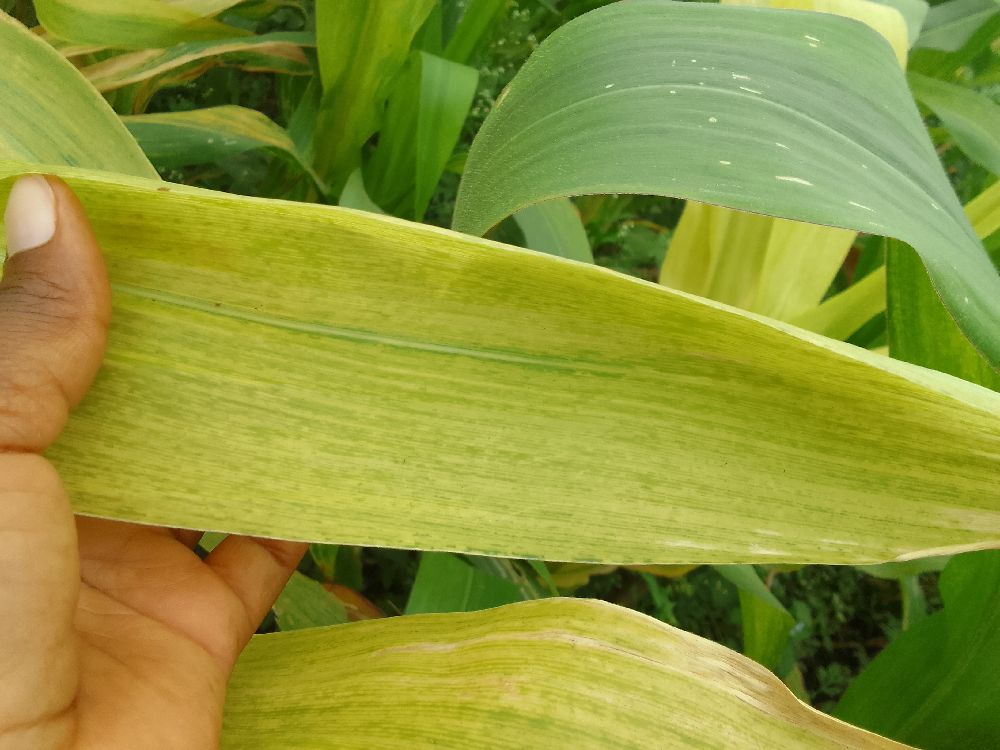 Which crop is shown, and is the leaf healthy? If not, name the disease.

maize, maize lethal necrosis
